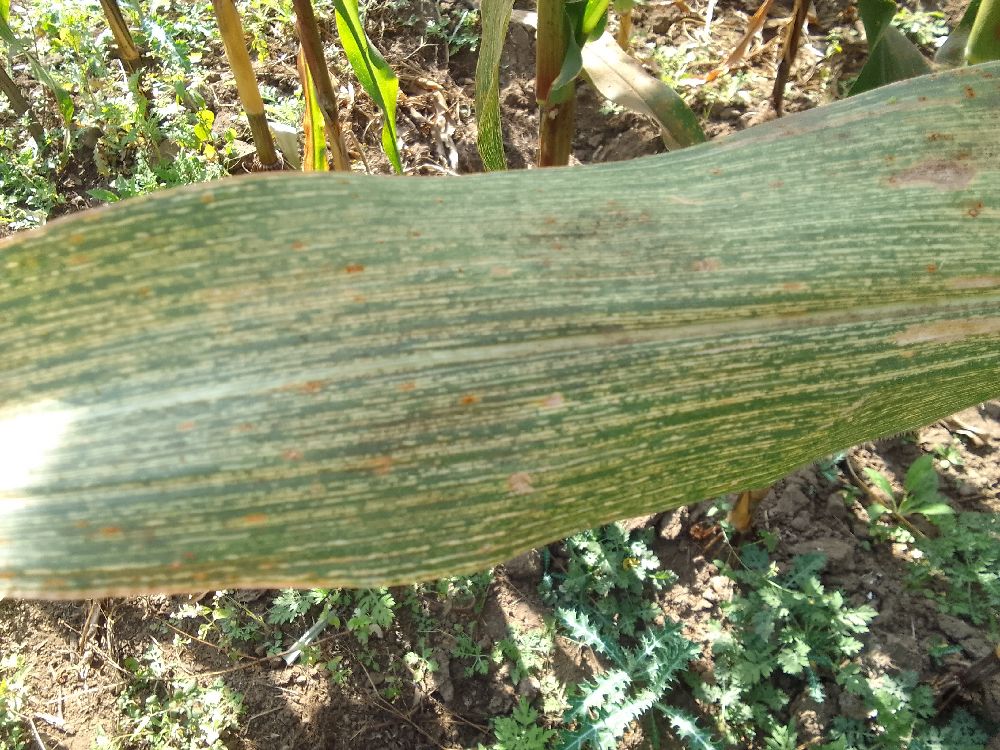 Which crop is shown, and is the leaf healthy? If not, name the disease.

maize, maize streak virus
